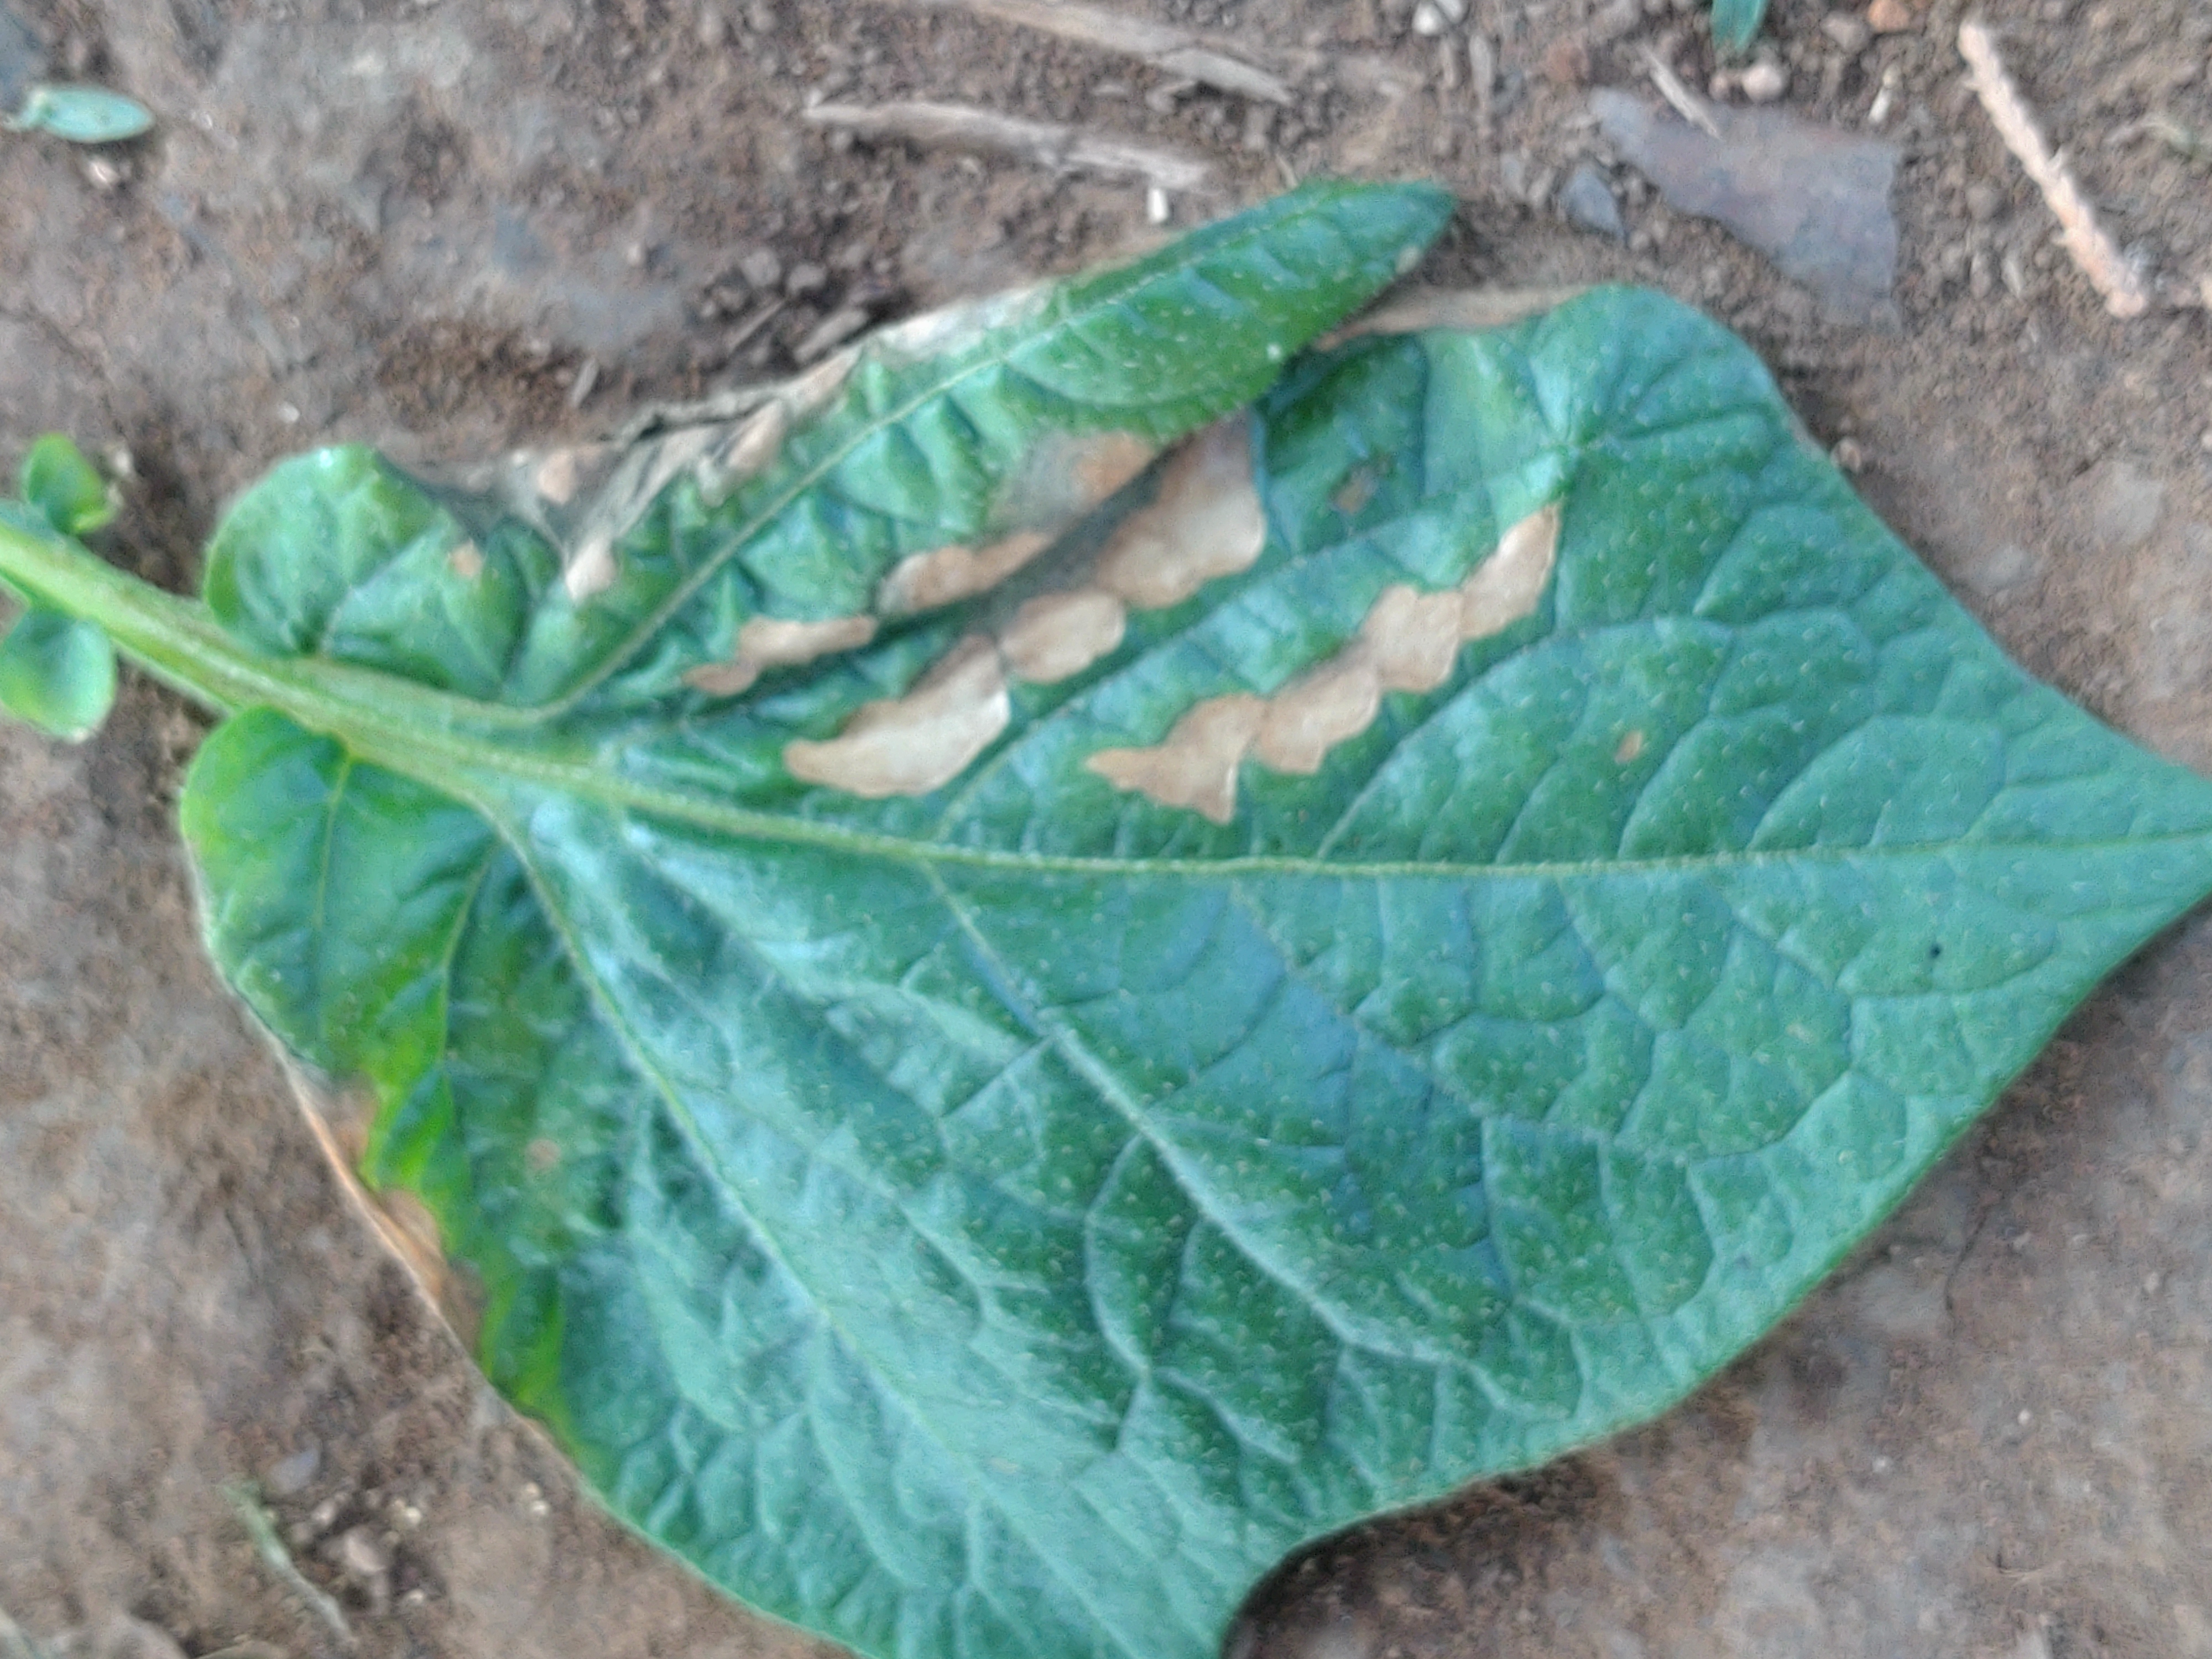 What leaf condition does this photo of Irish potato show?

early blight
